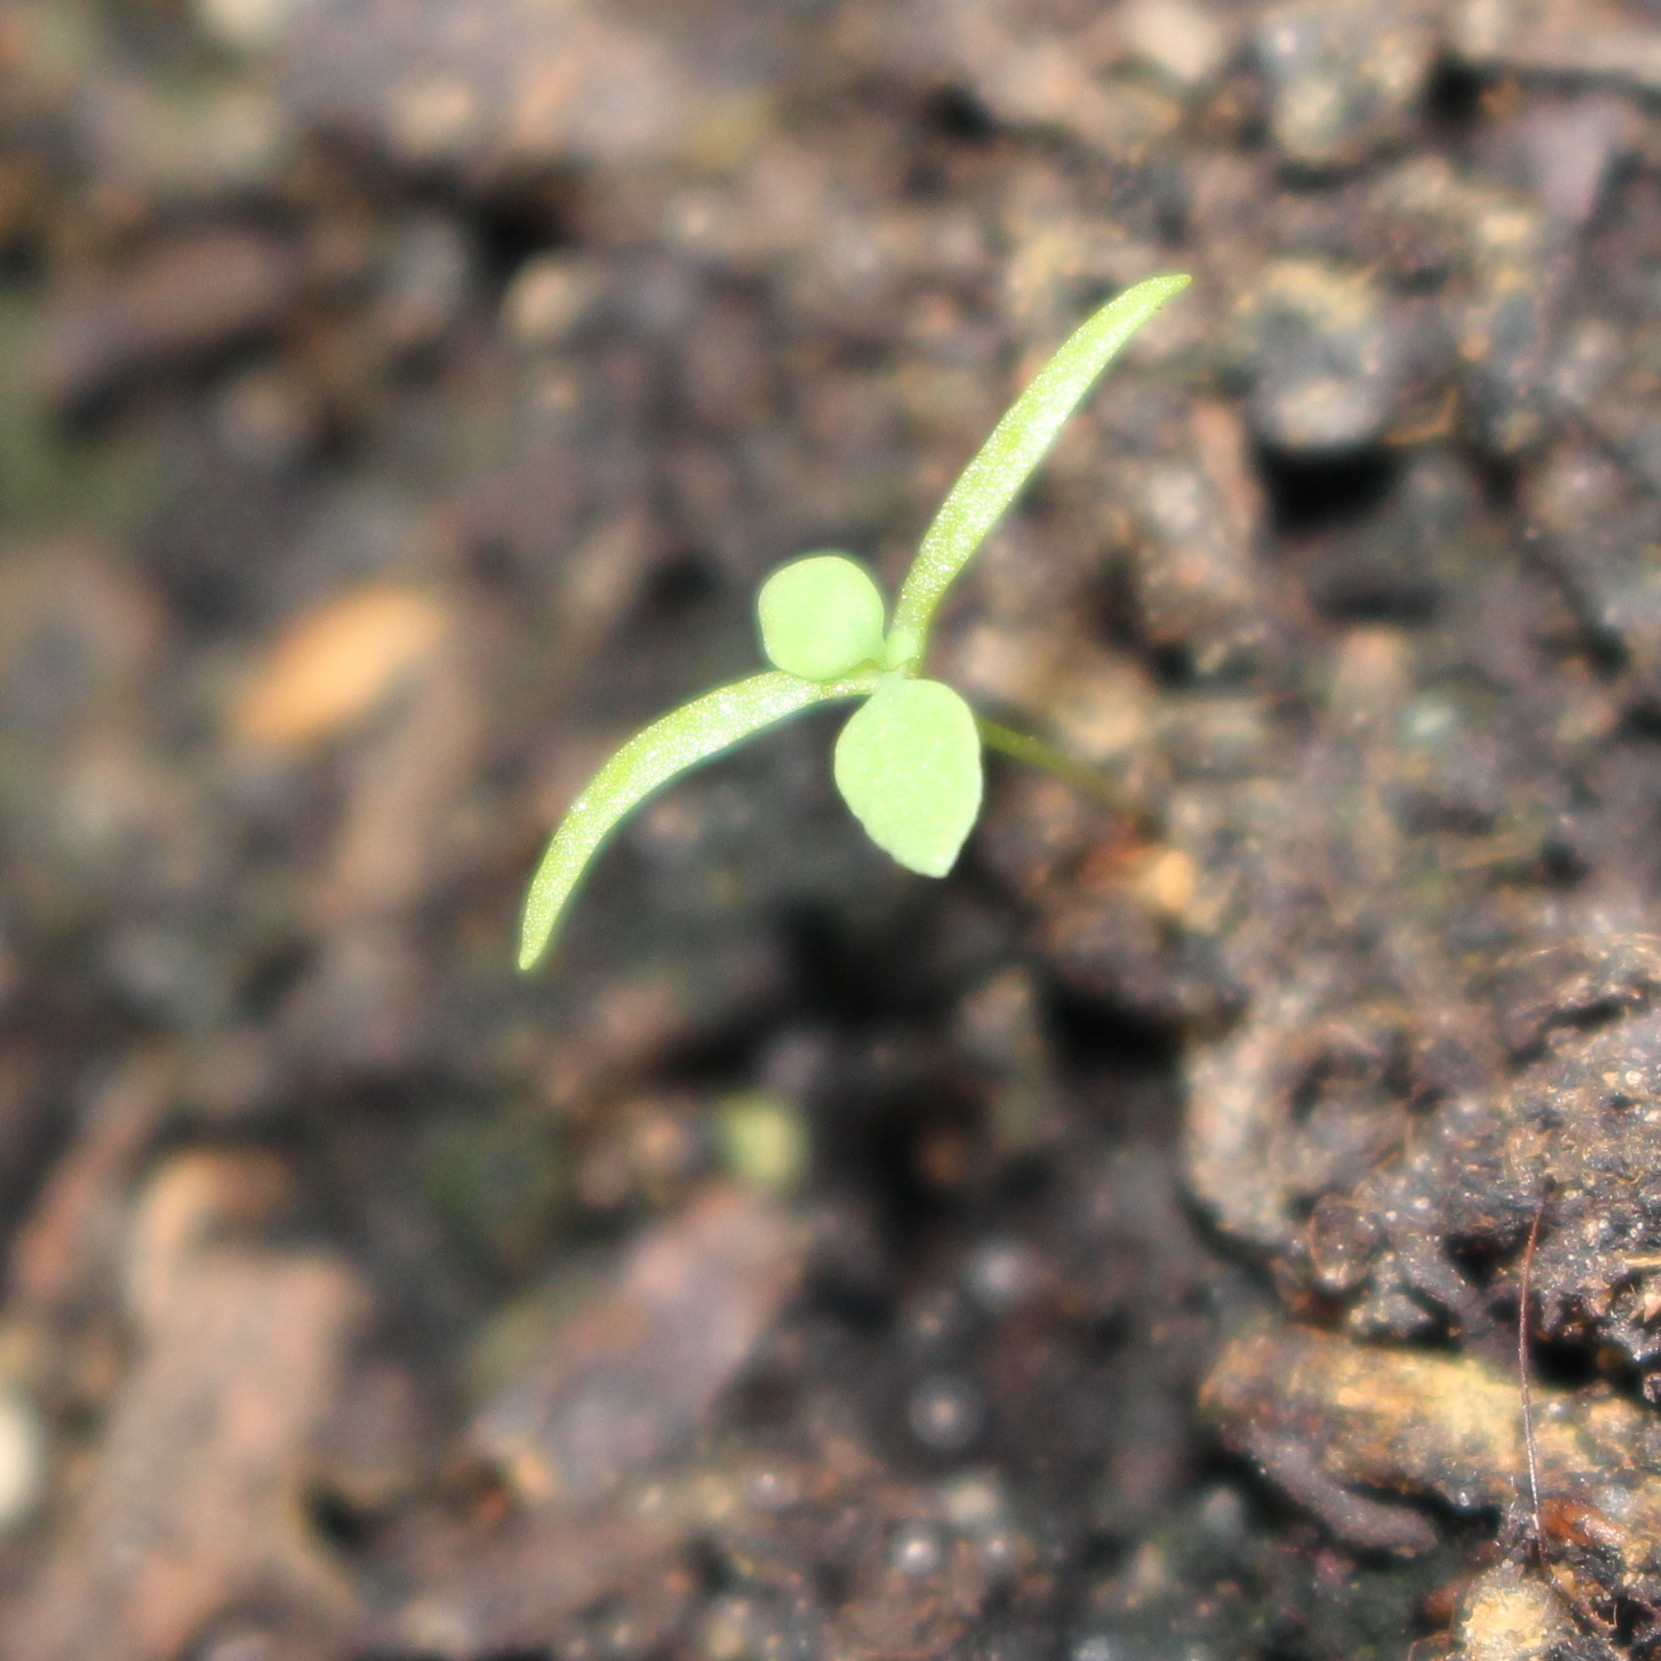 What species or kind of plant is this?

Papaver rhoeas
